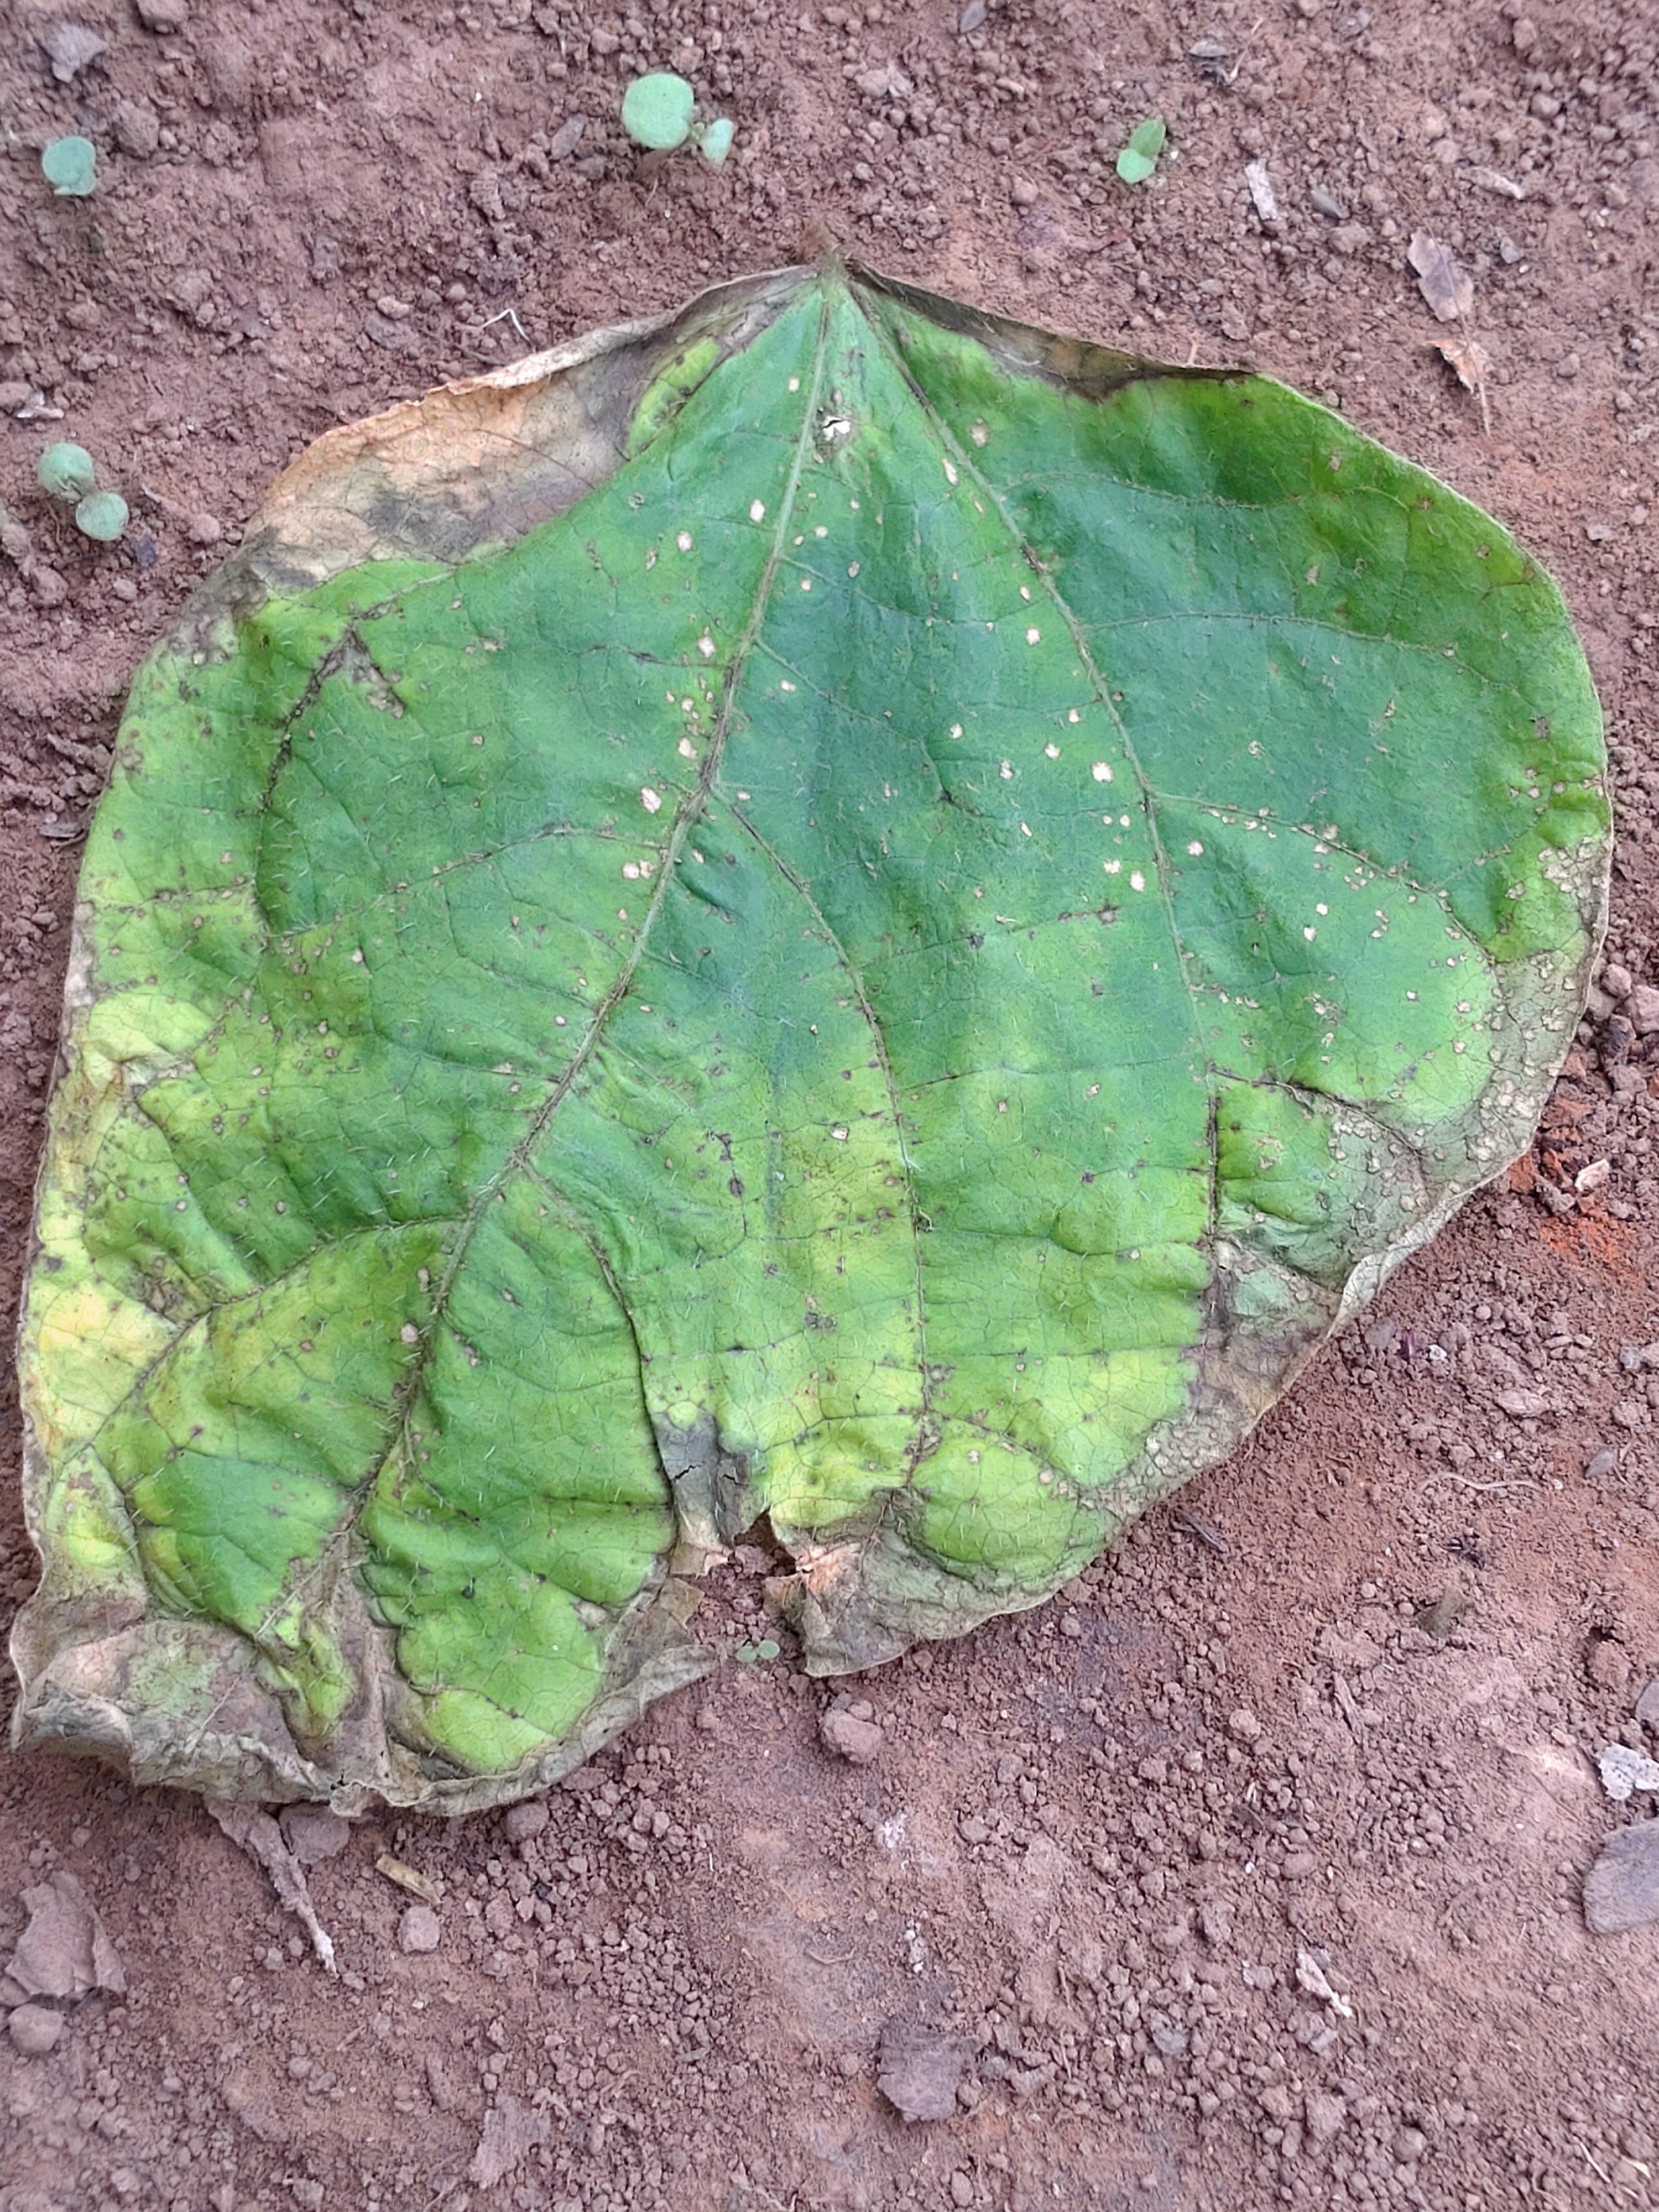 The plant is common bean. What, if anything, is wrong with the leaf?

anthracnose
